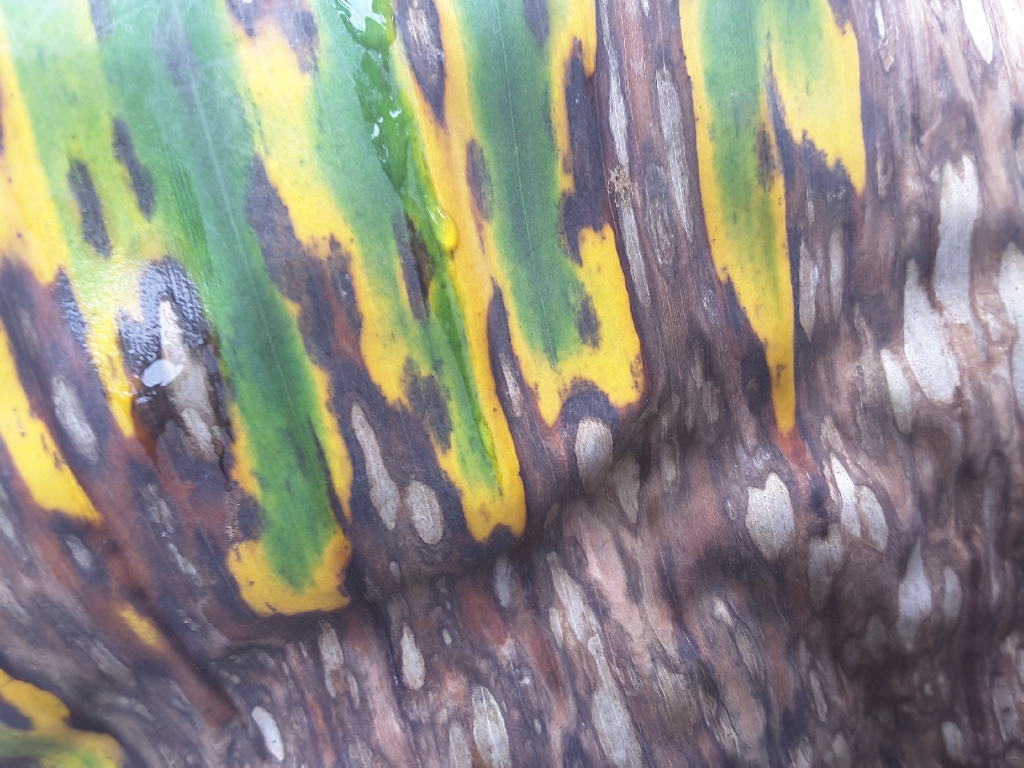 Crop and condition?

banana, black sigatoka
